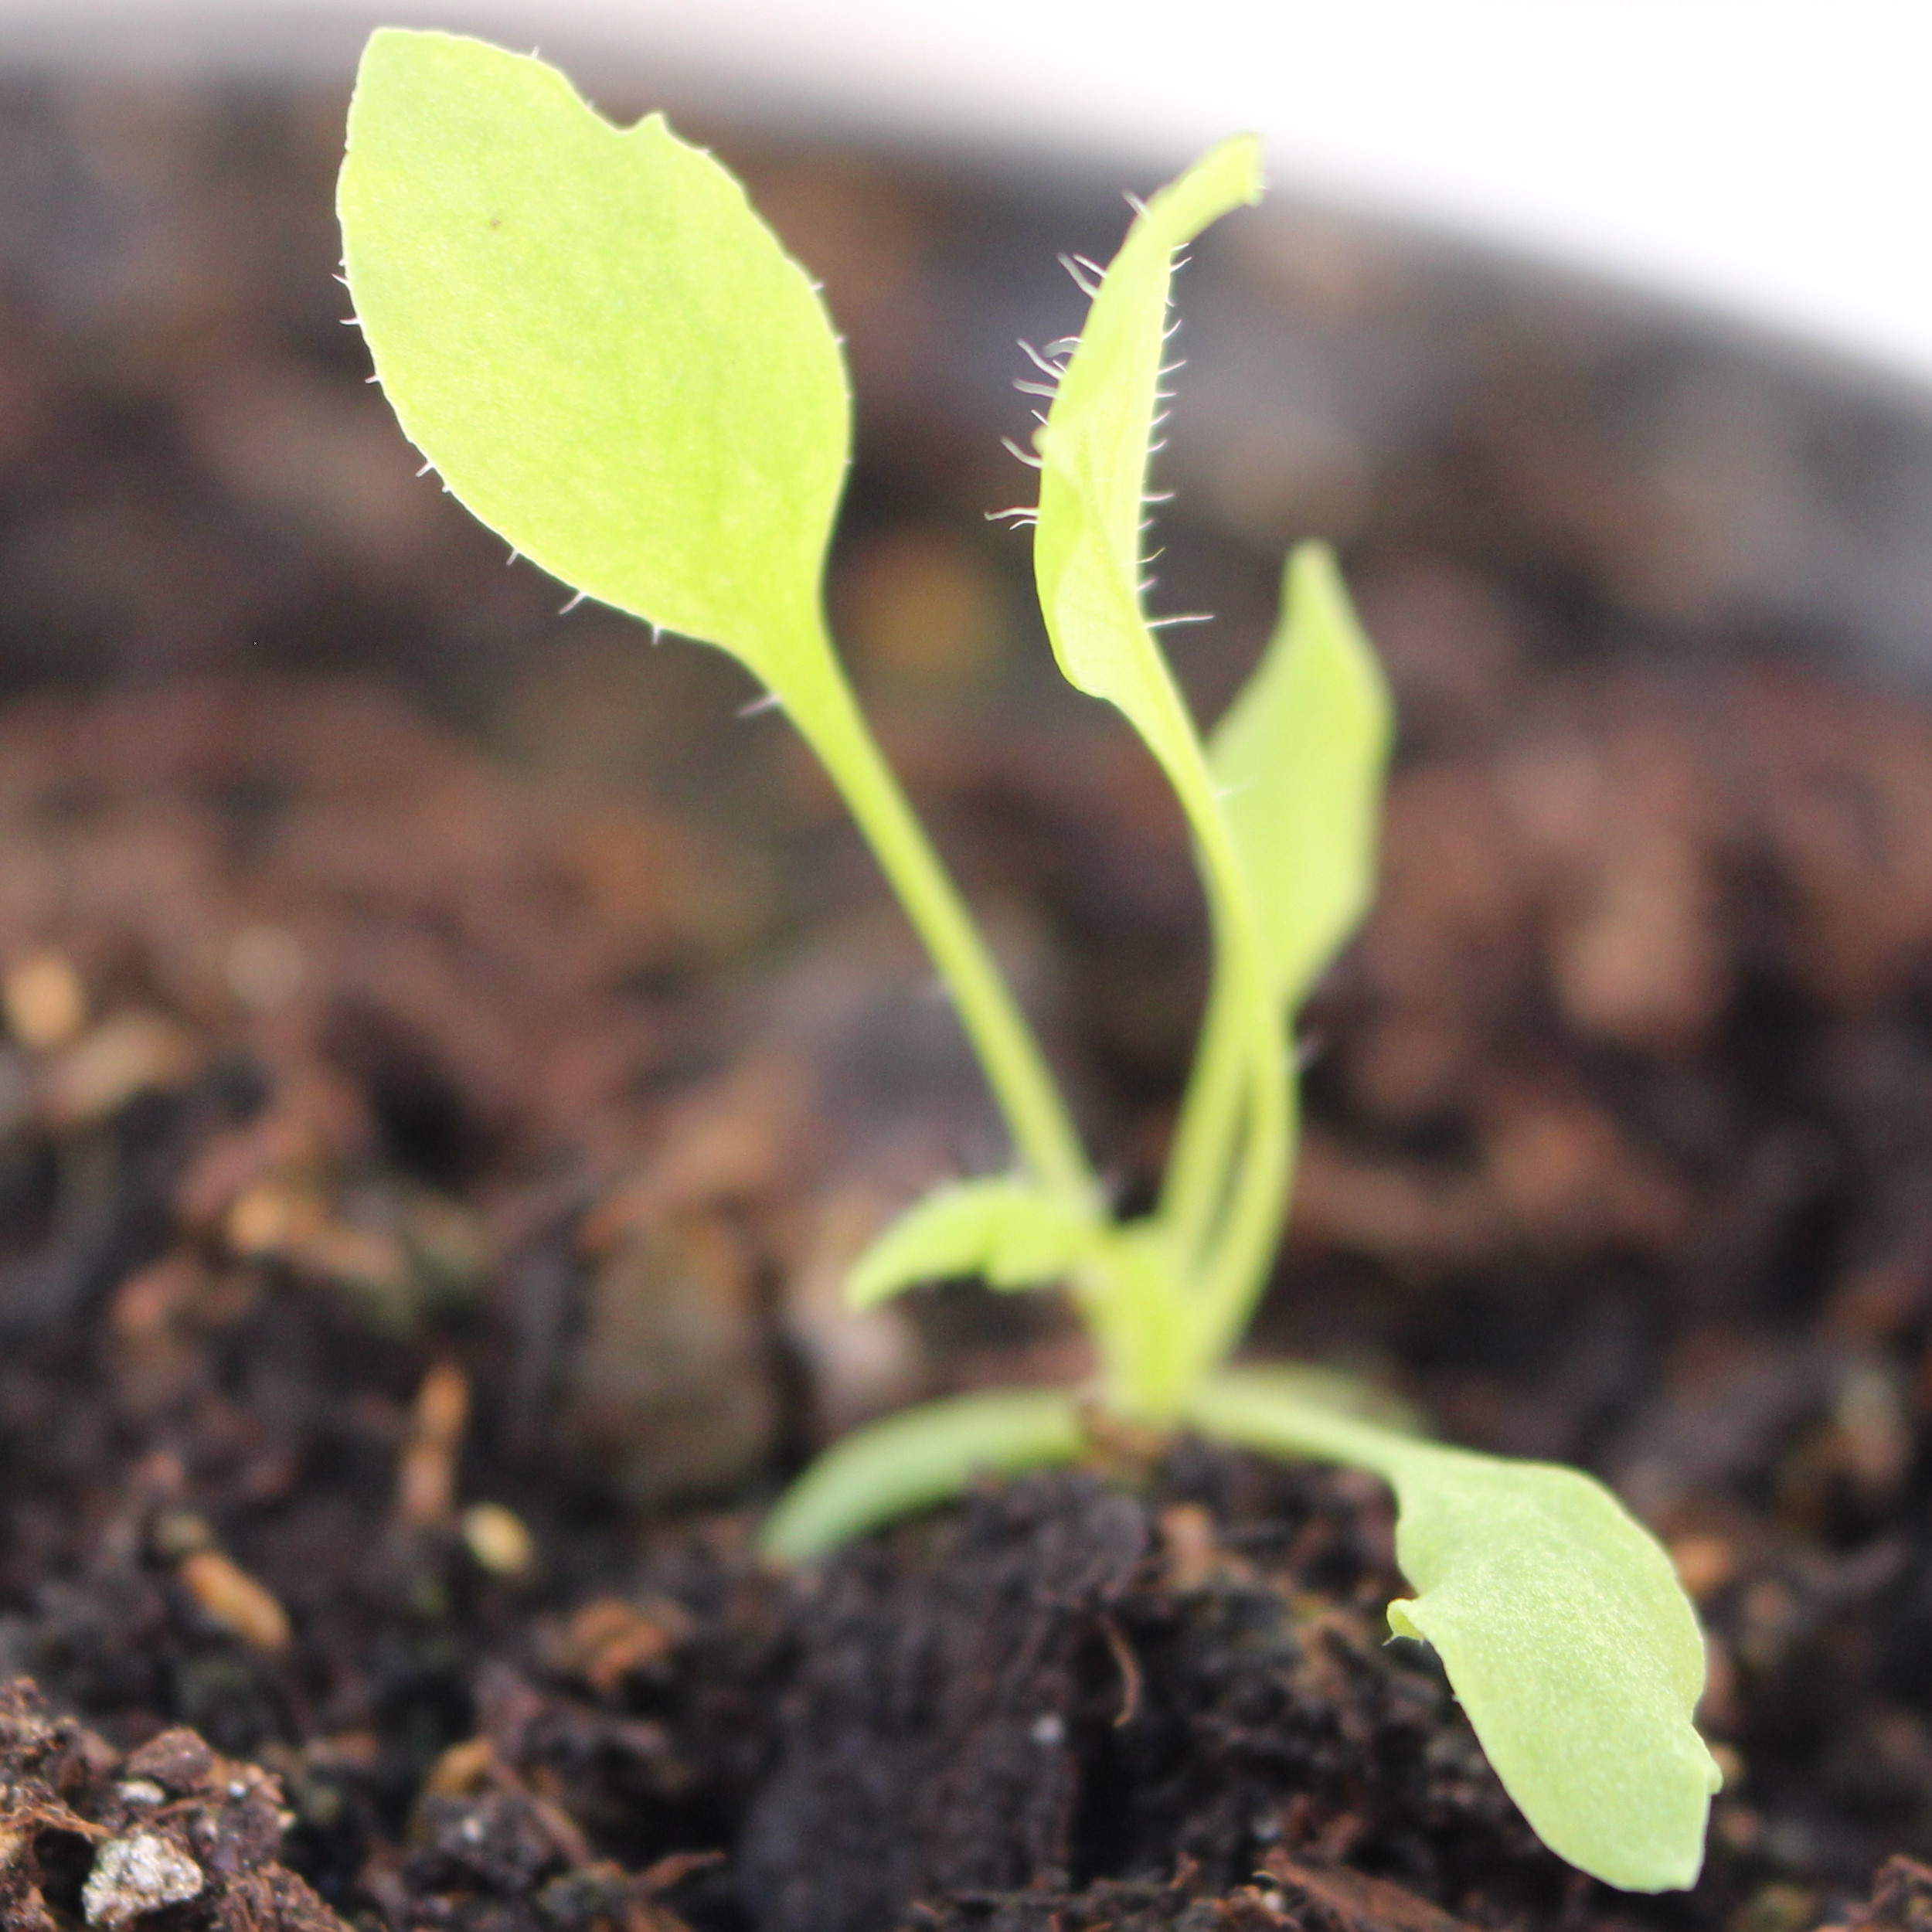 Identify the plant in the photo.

Papaver rhoeas
